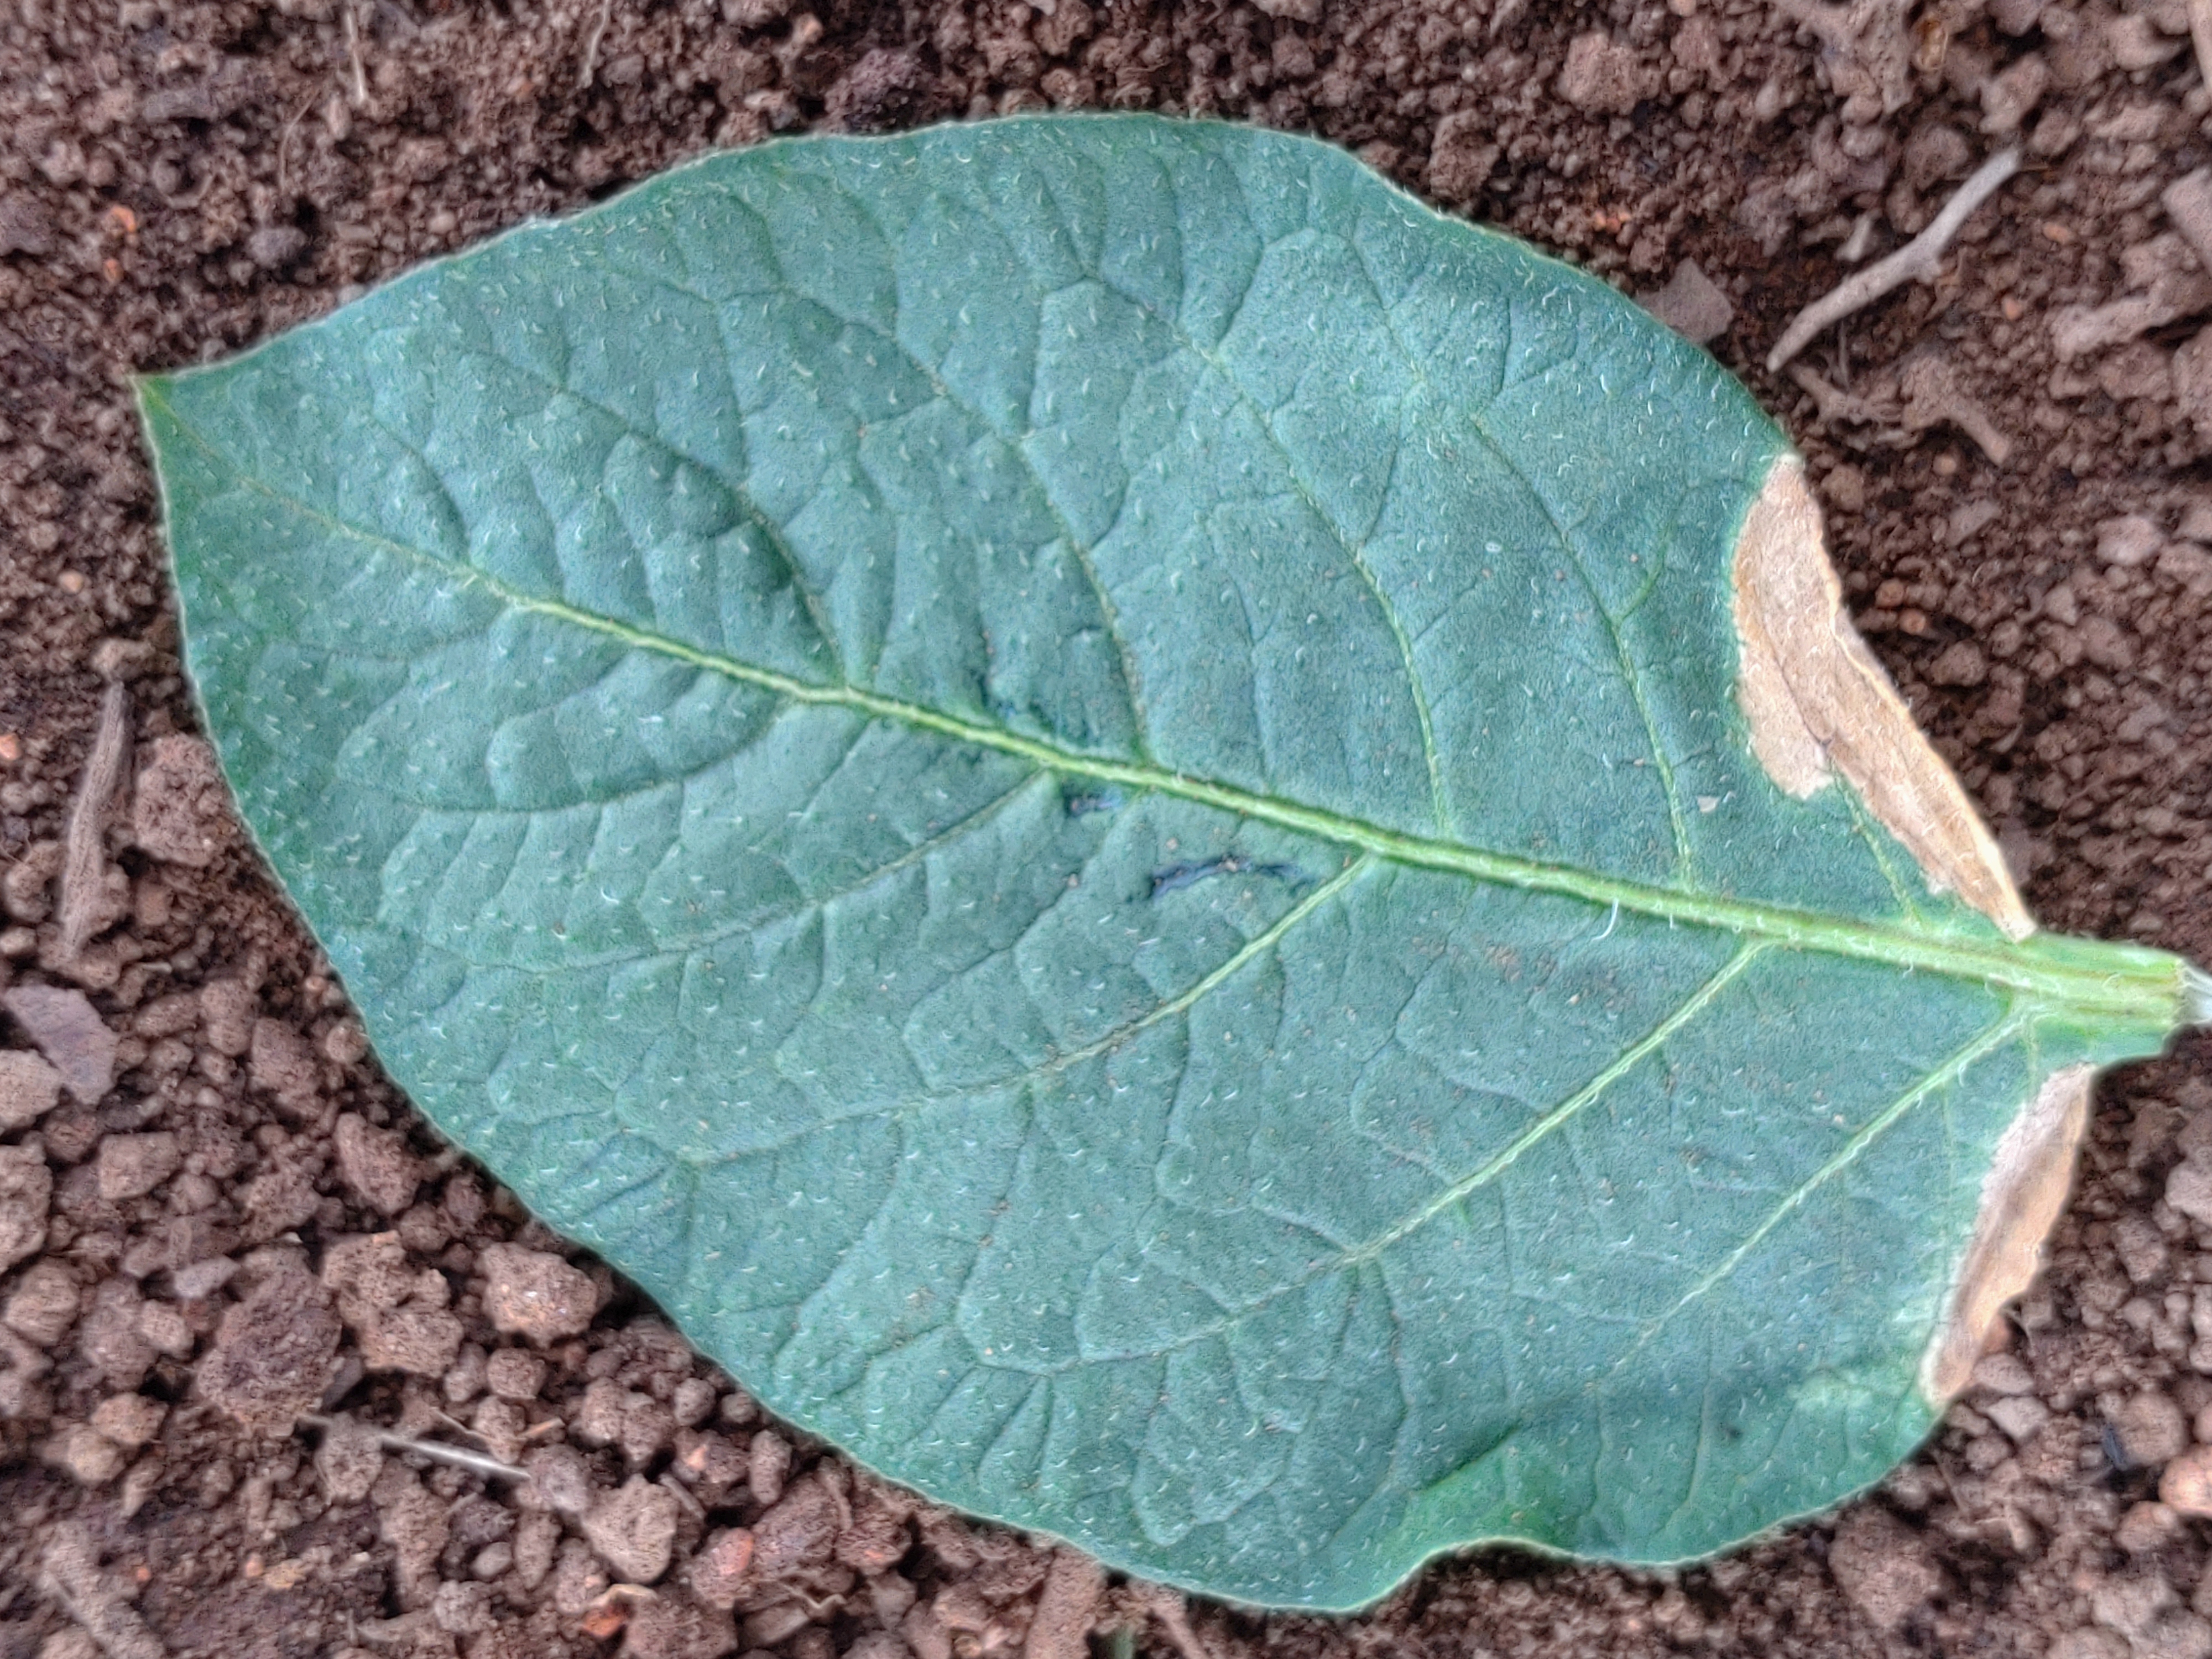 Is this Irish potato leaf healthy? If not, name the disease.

early blight
